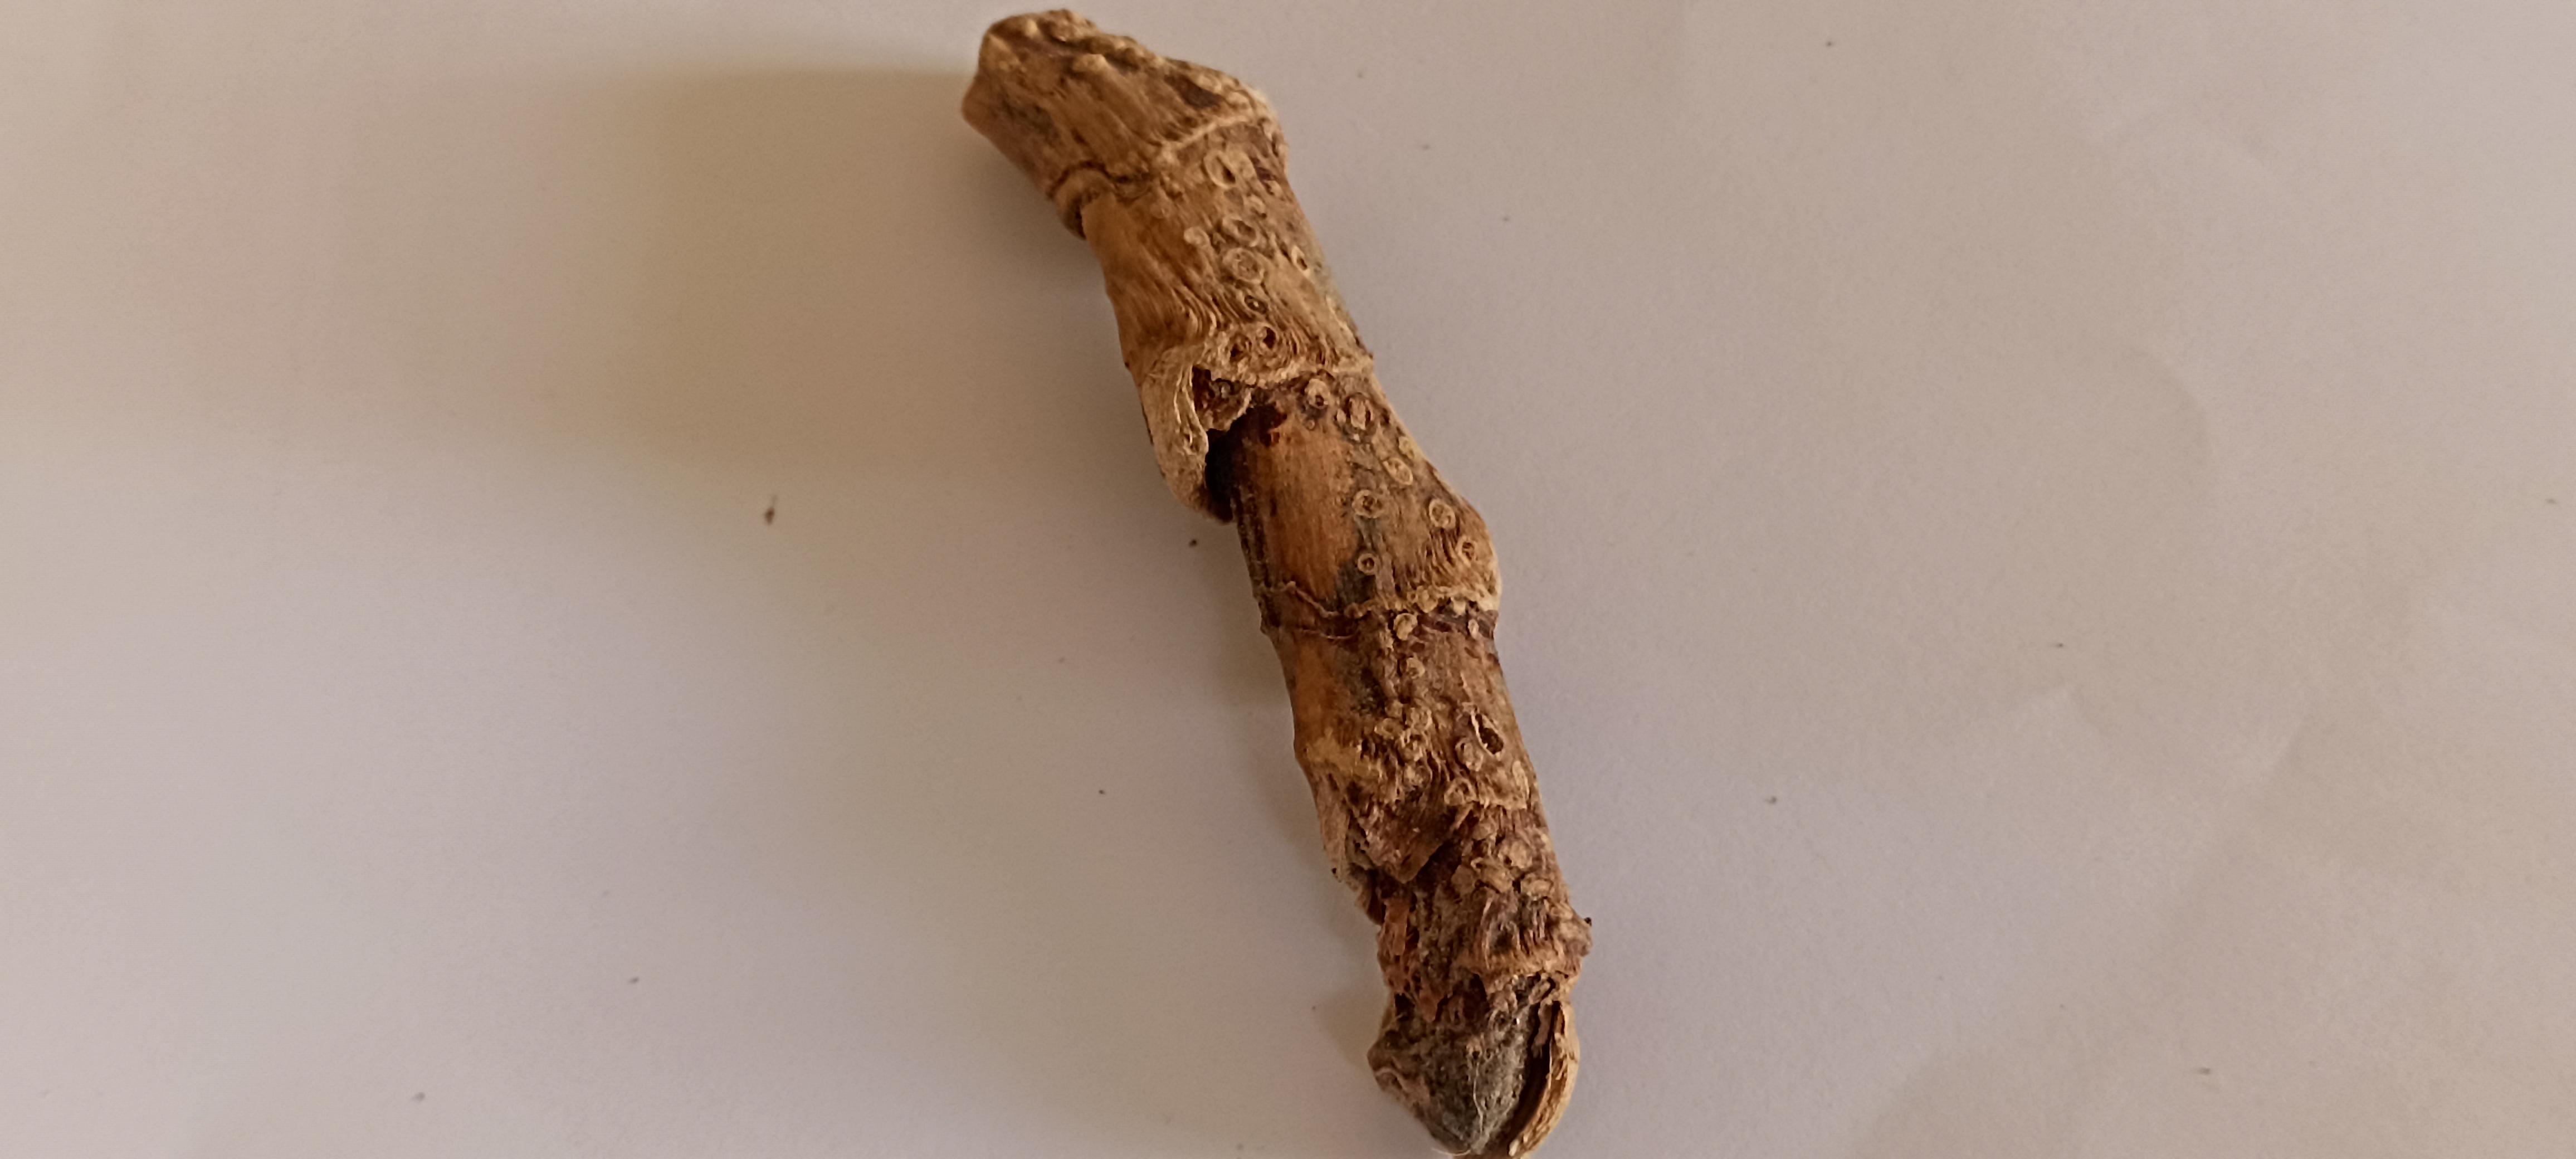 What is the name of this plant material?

vekhand
